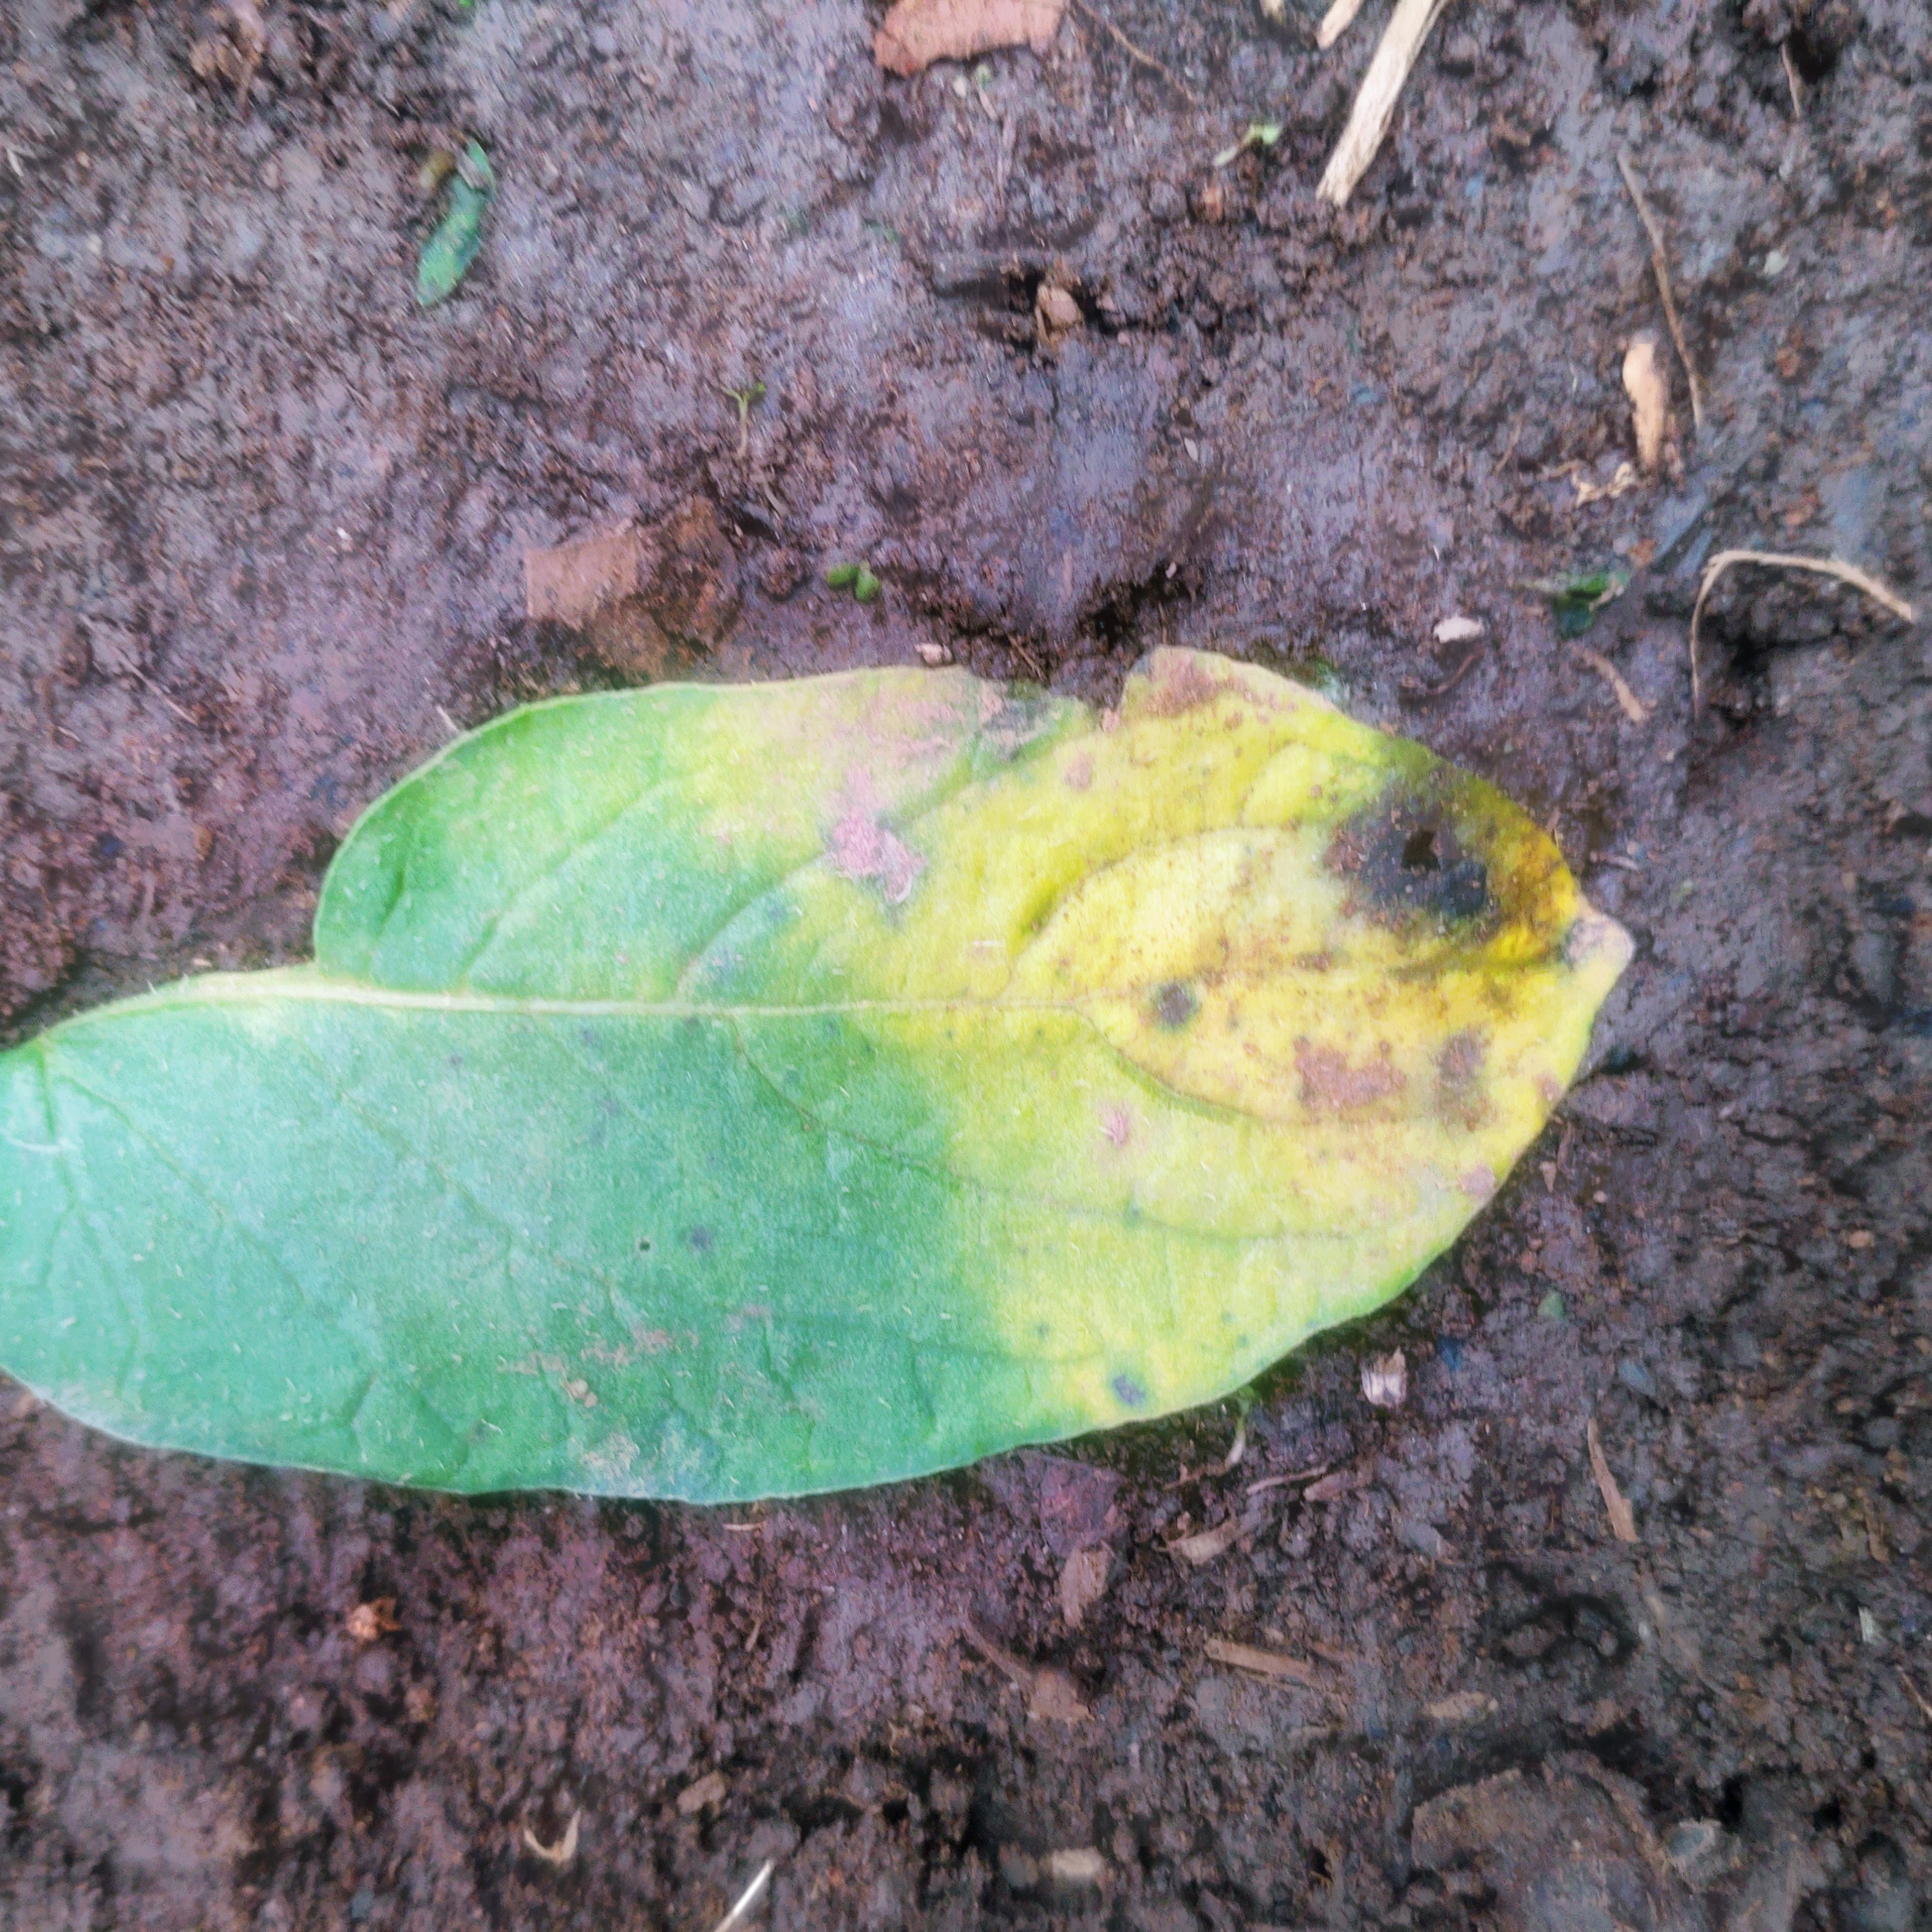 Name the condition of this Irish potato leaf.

late blight
